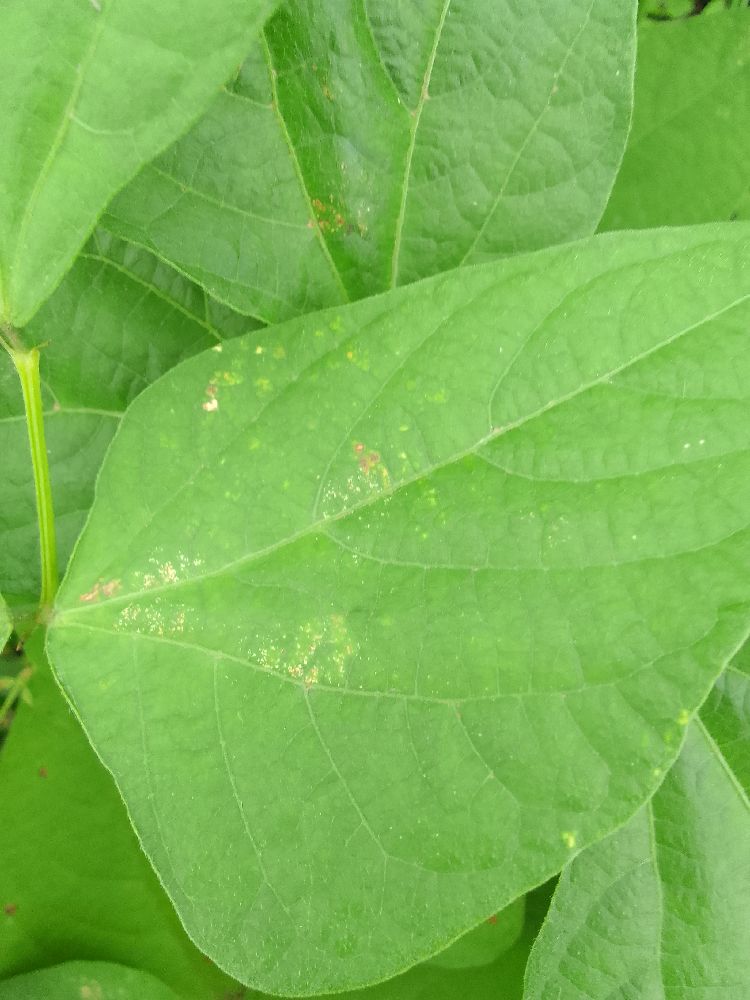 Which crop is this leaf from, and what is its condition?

common bean, healthy
